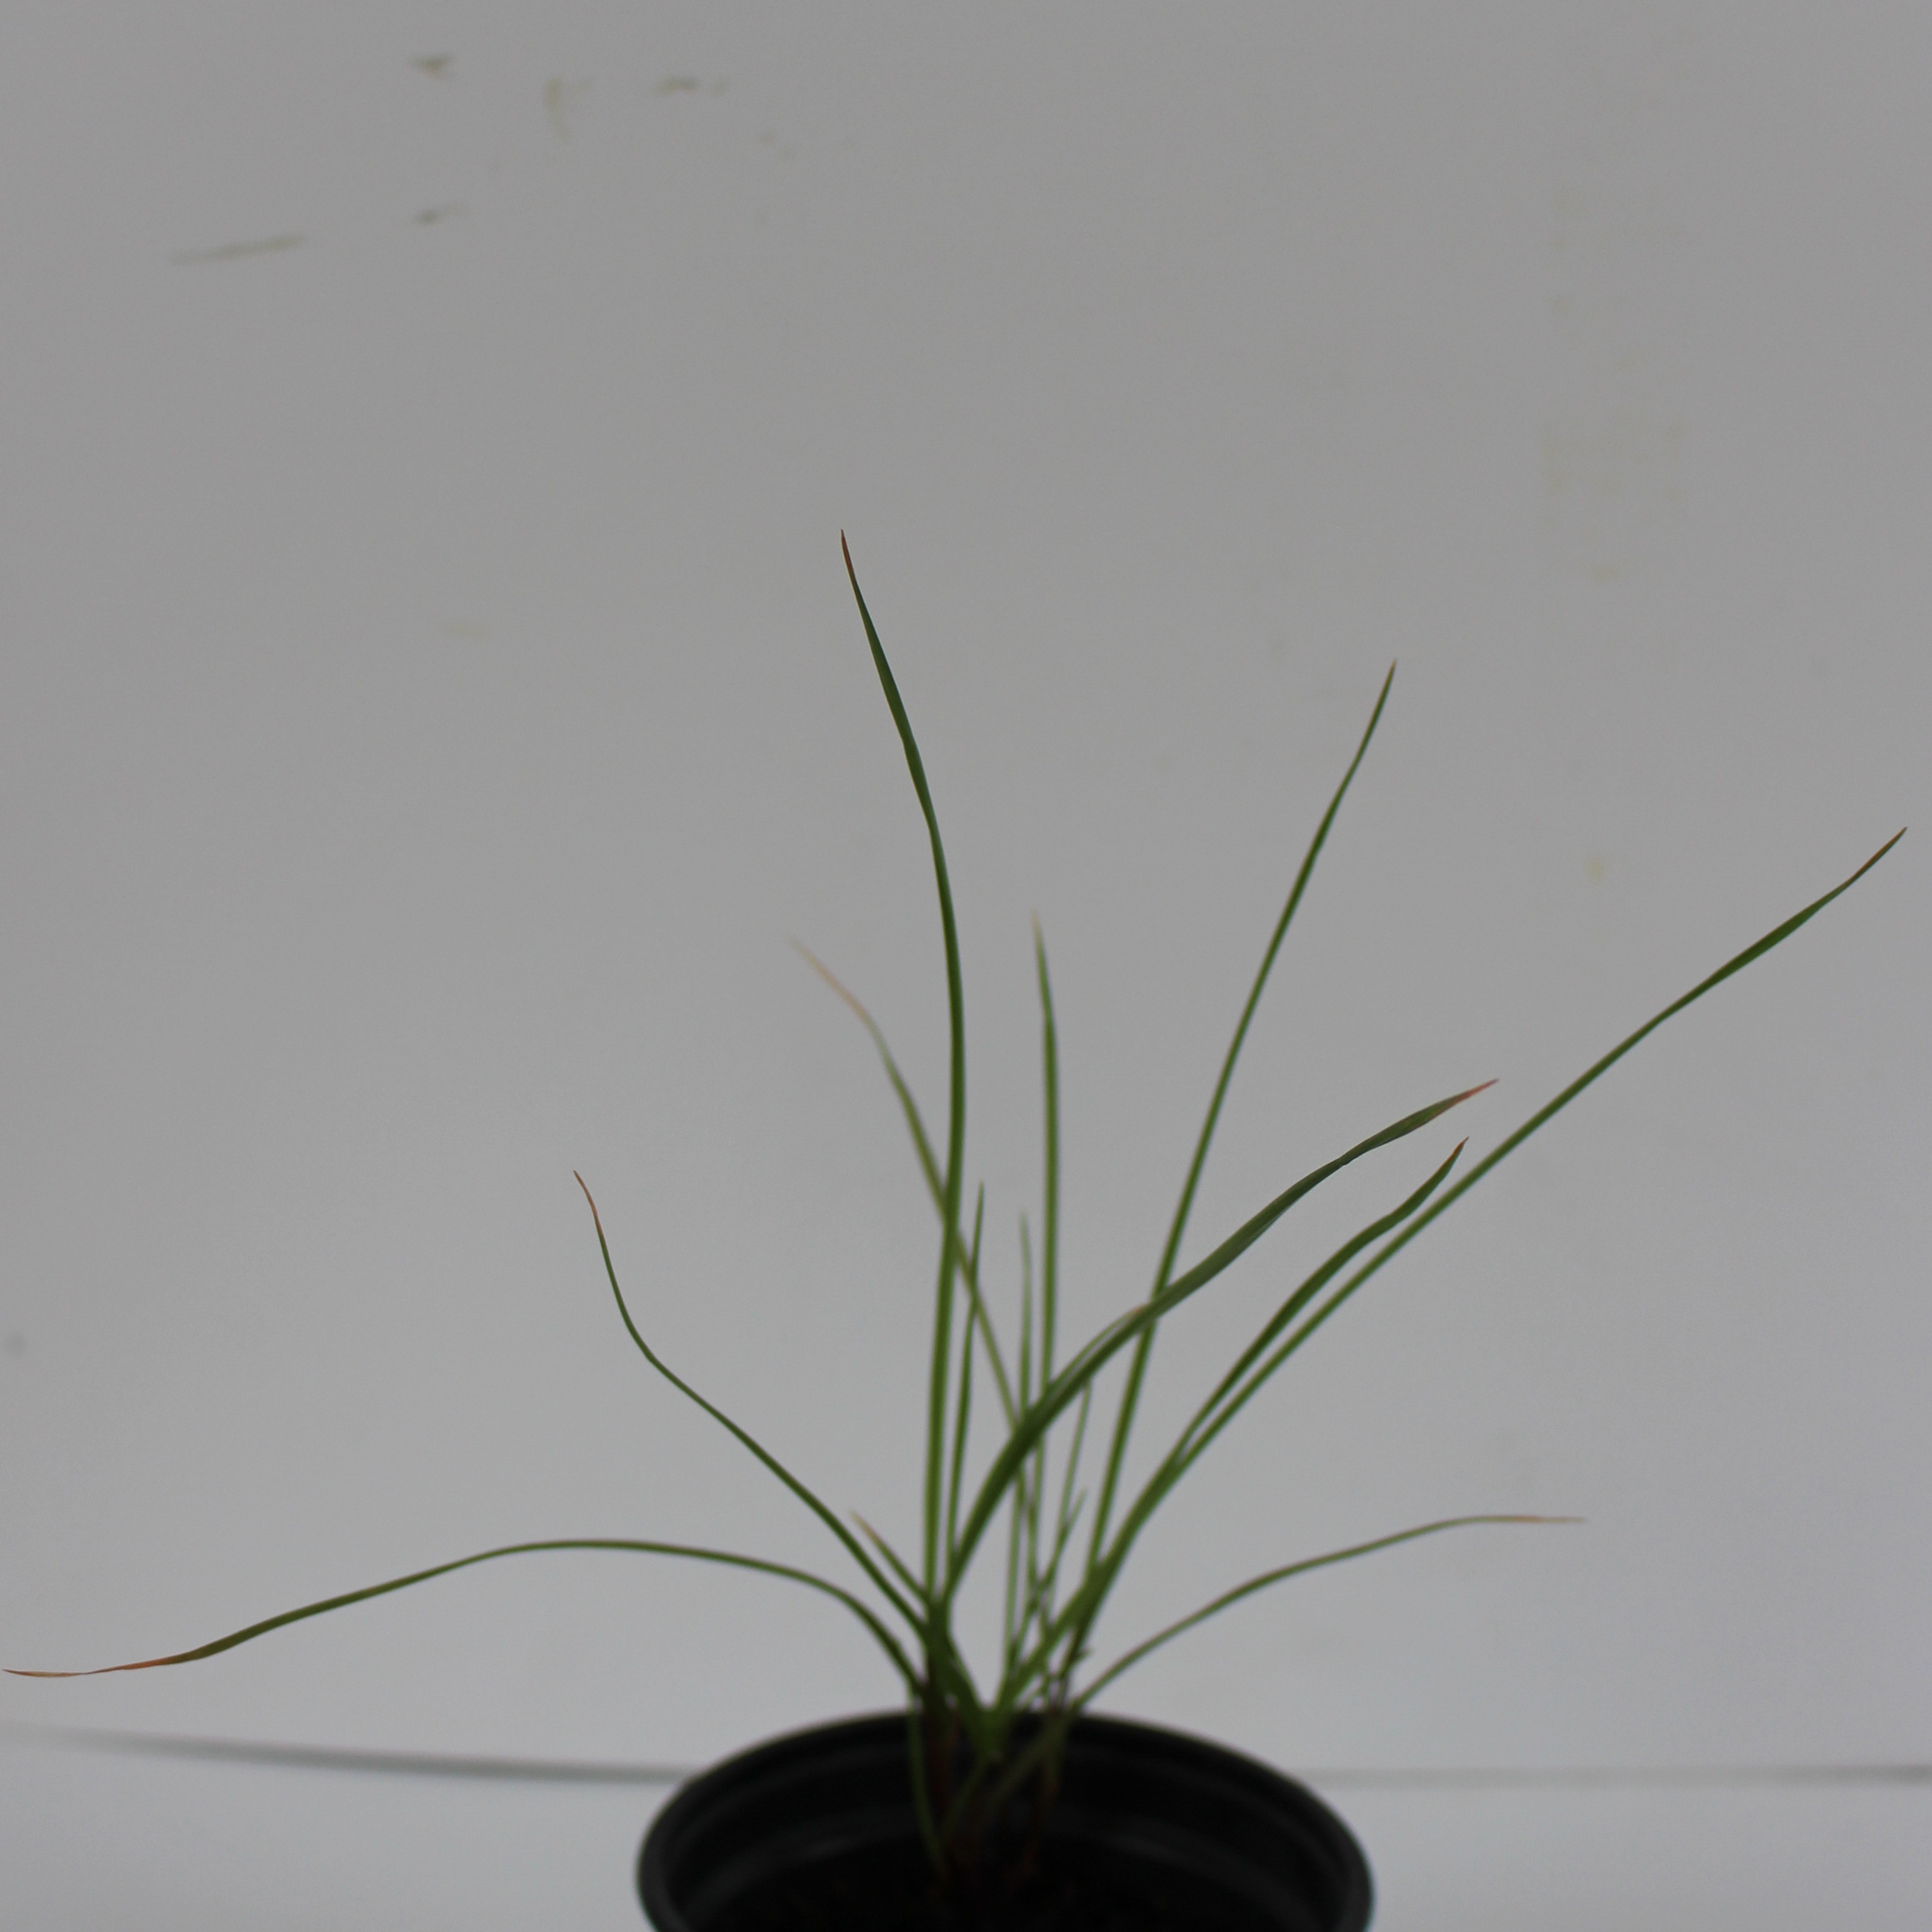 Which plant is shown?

Lolium multiflorum
